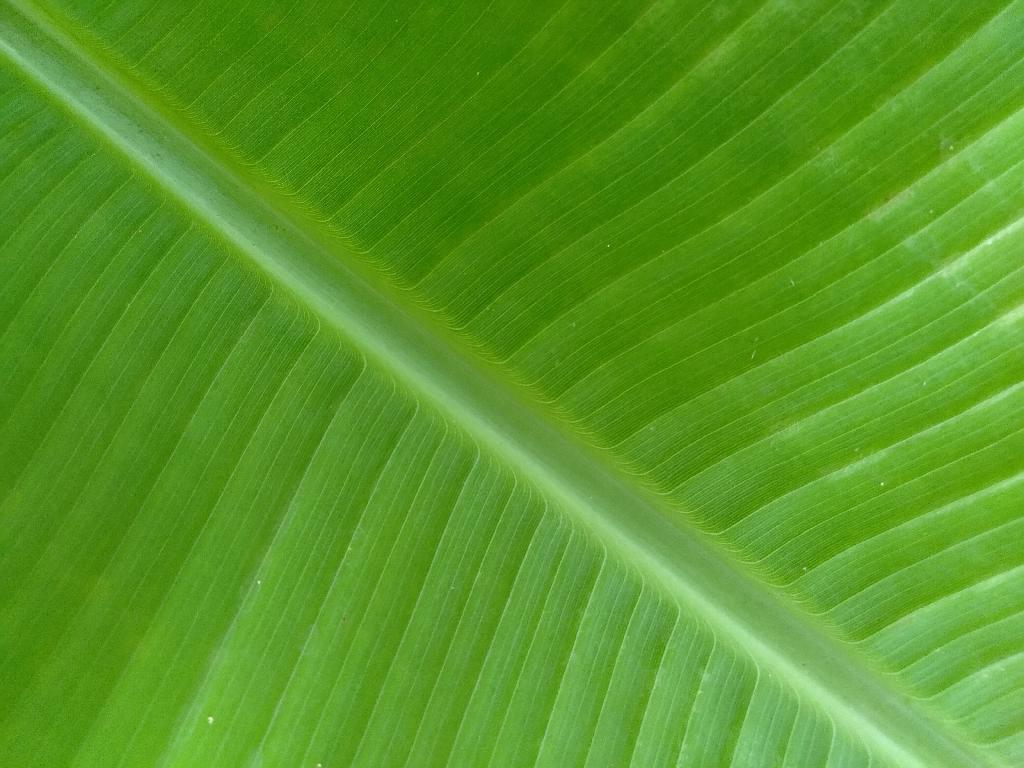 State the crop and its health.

banana, healthy
